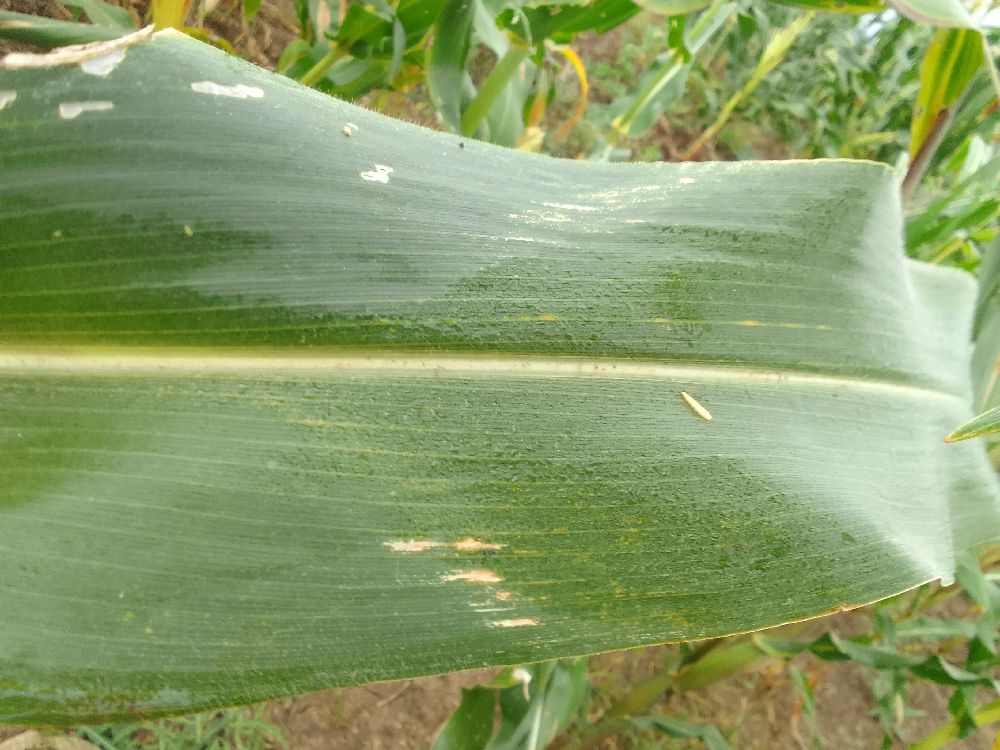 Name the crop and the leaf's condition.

maize, healthy
